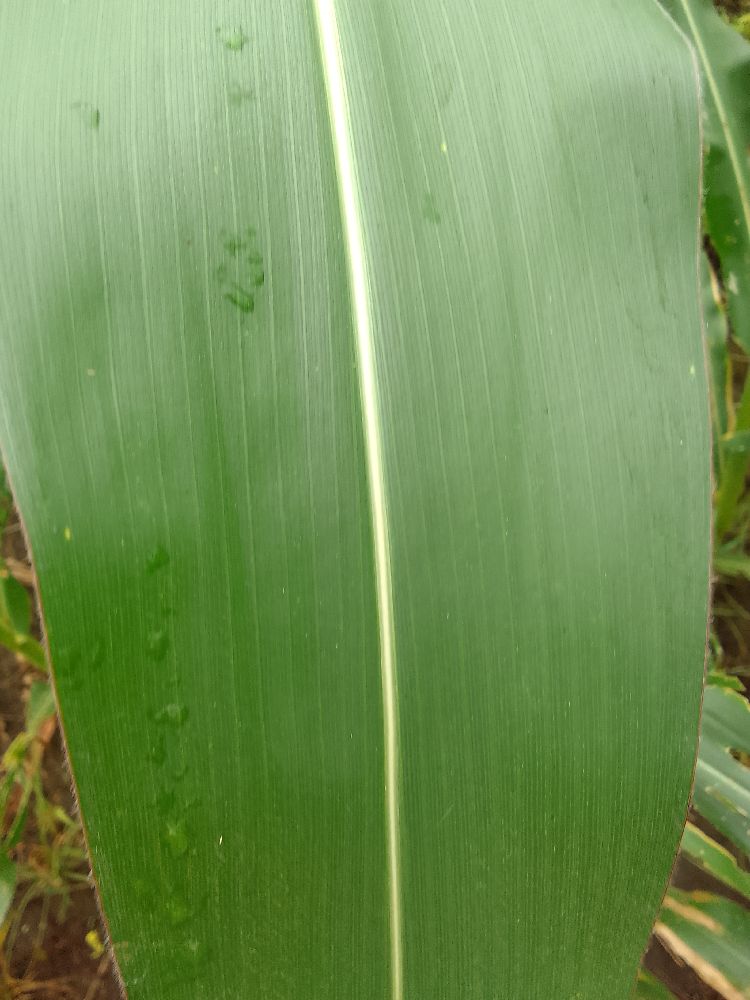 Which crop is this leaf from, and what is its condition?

maize, healthy
